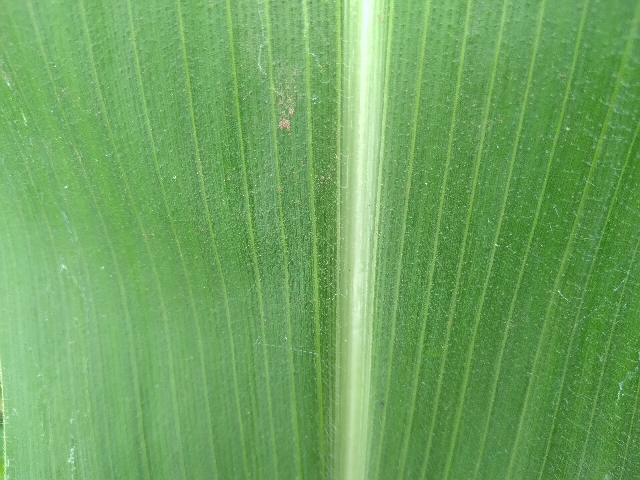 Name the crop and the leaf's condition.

maize, healthy
